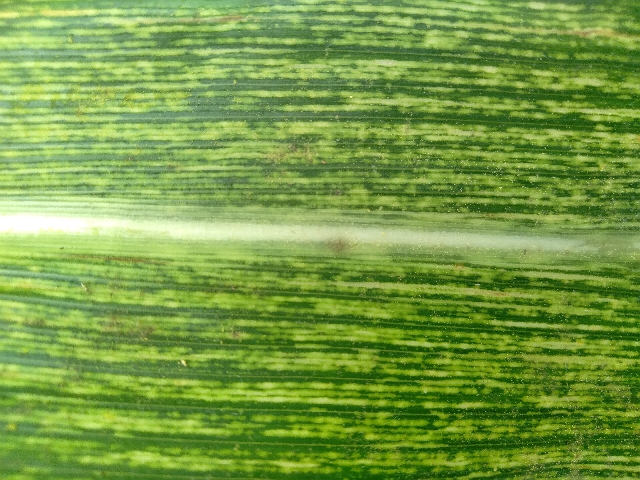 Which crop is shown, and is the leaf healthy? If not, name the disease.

maize, maize streak virus
